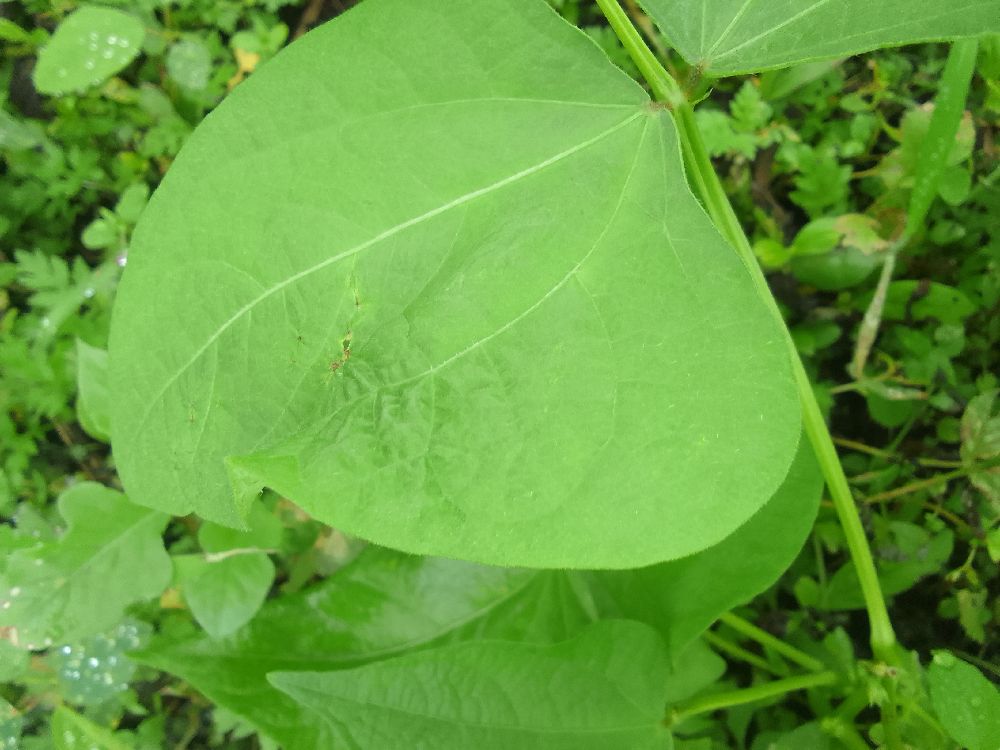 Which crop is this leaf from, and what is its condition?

common bean, healthy
